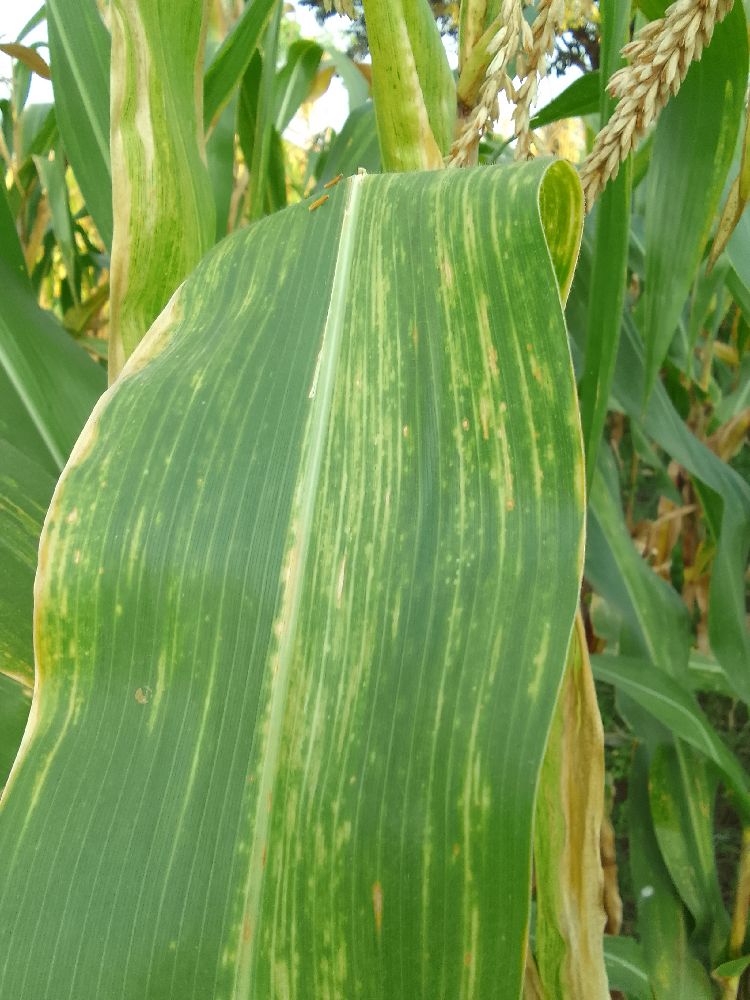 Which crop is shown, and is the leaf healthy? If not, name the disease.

maize, maize lethal necrosis
